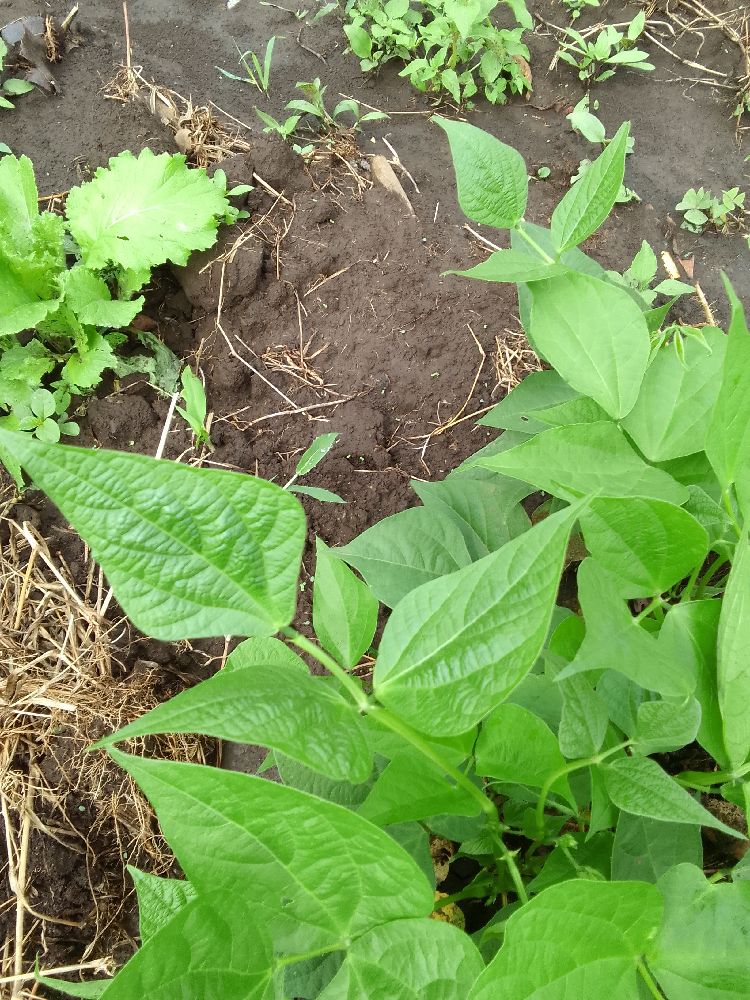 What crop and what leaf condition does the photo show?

common bean, healthy
